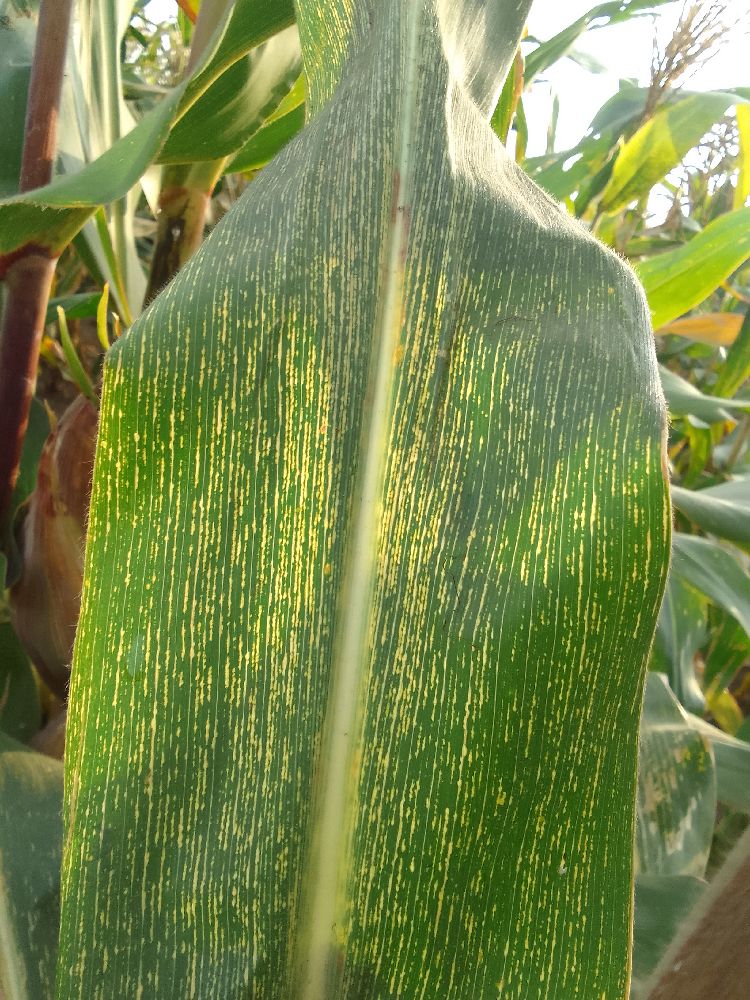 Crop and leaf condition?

maize, maize streak virus
